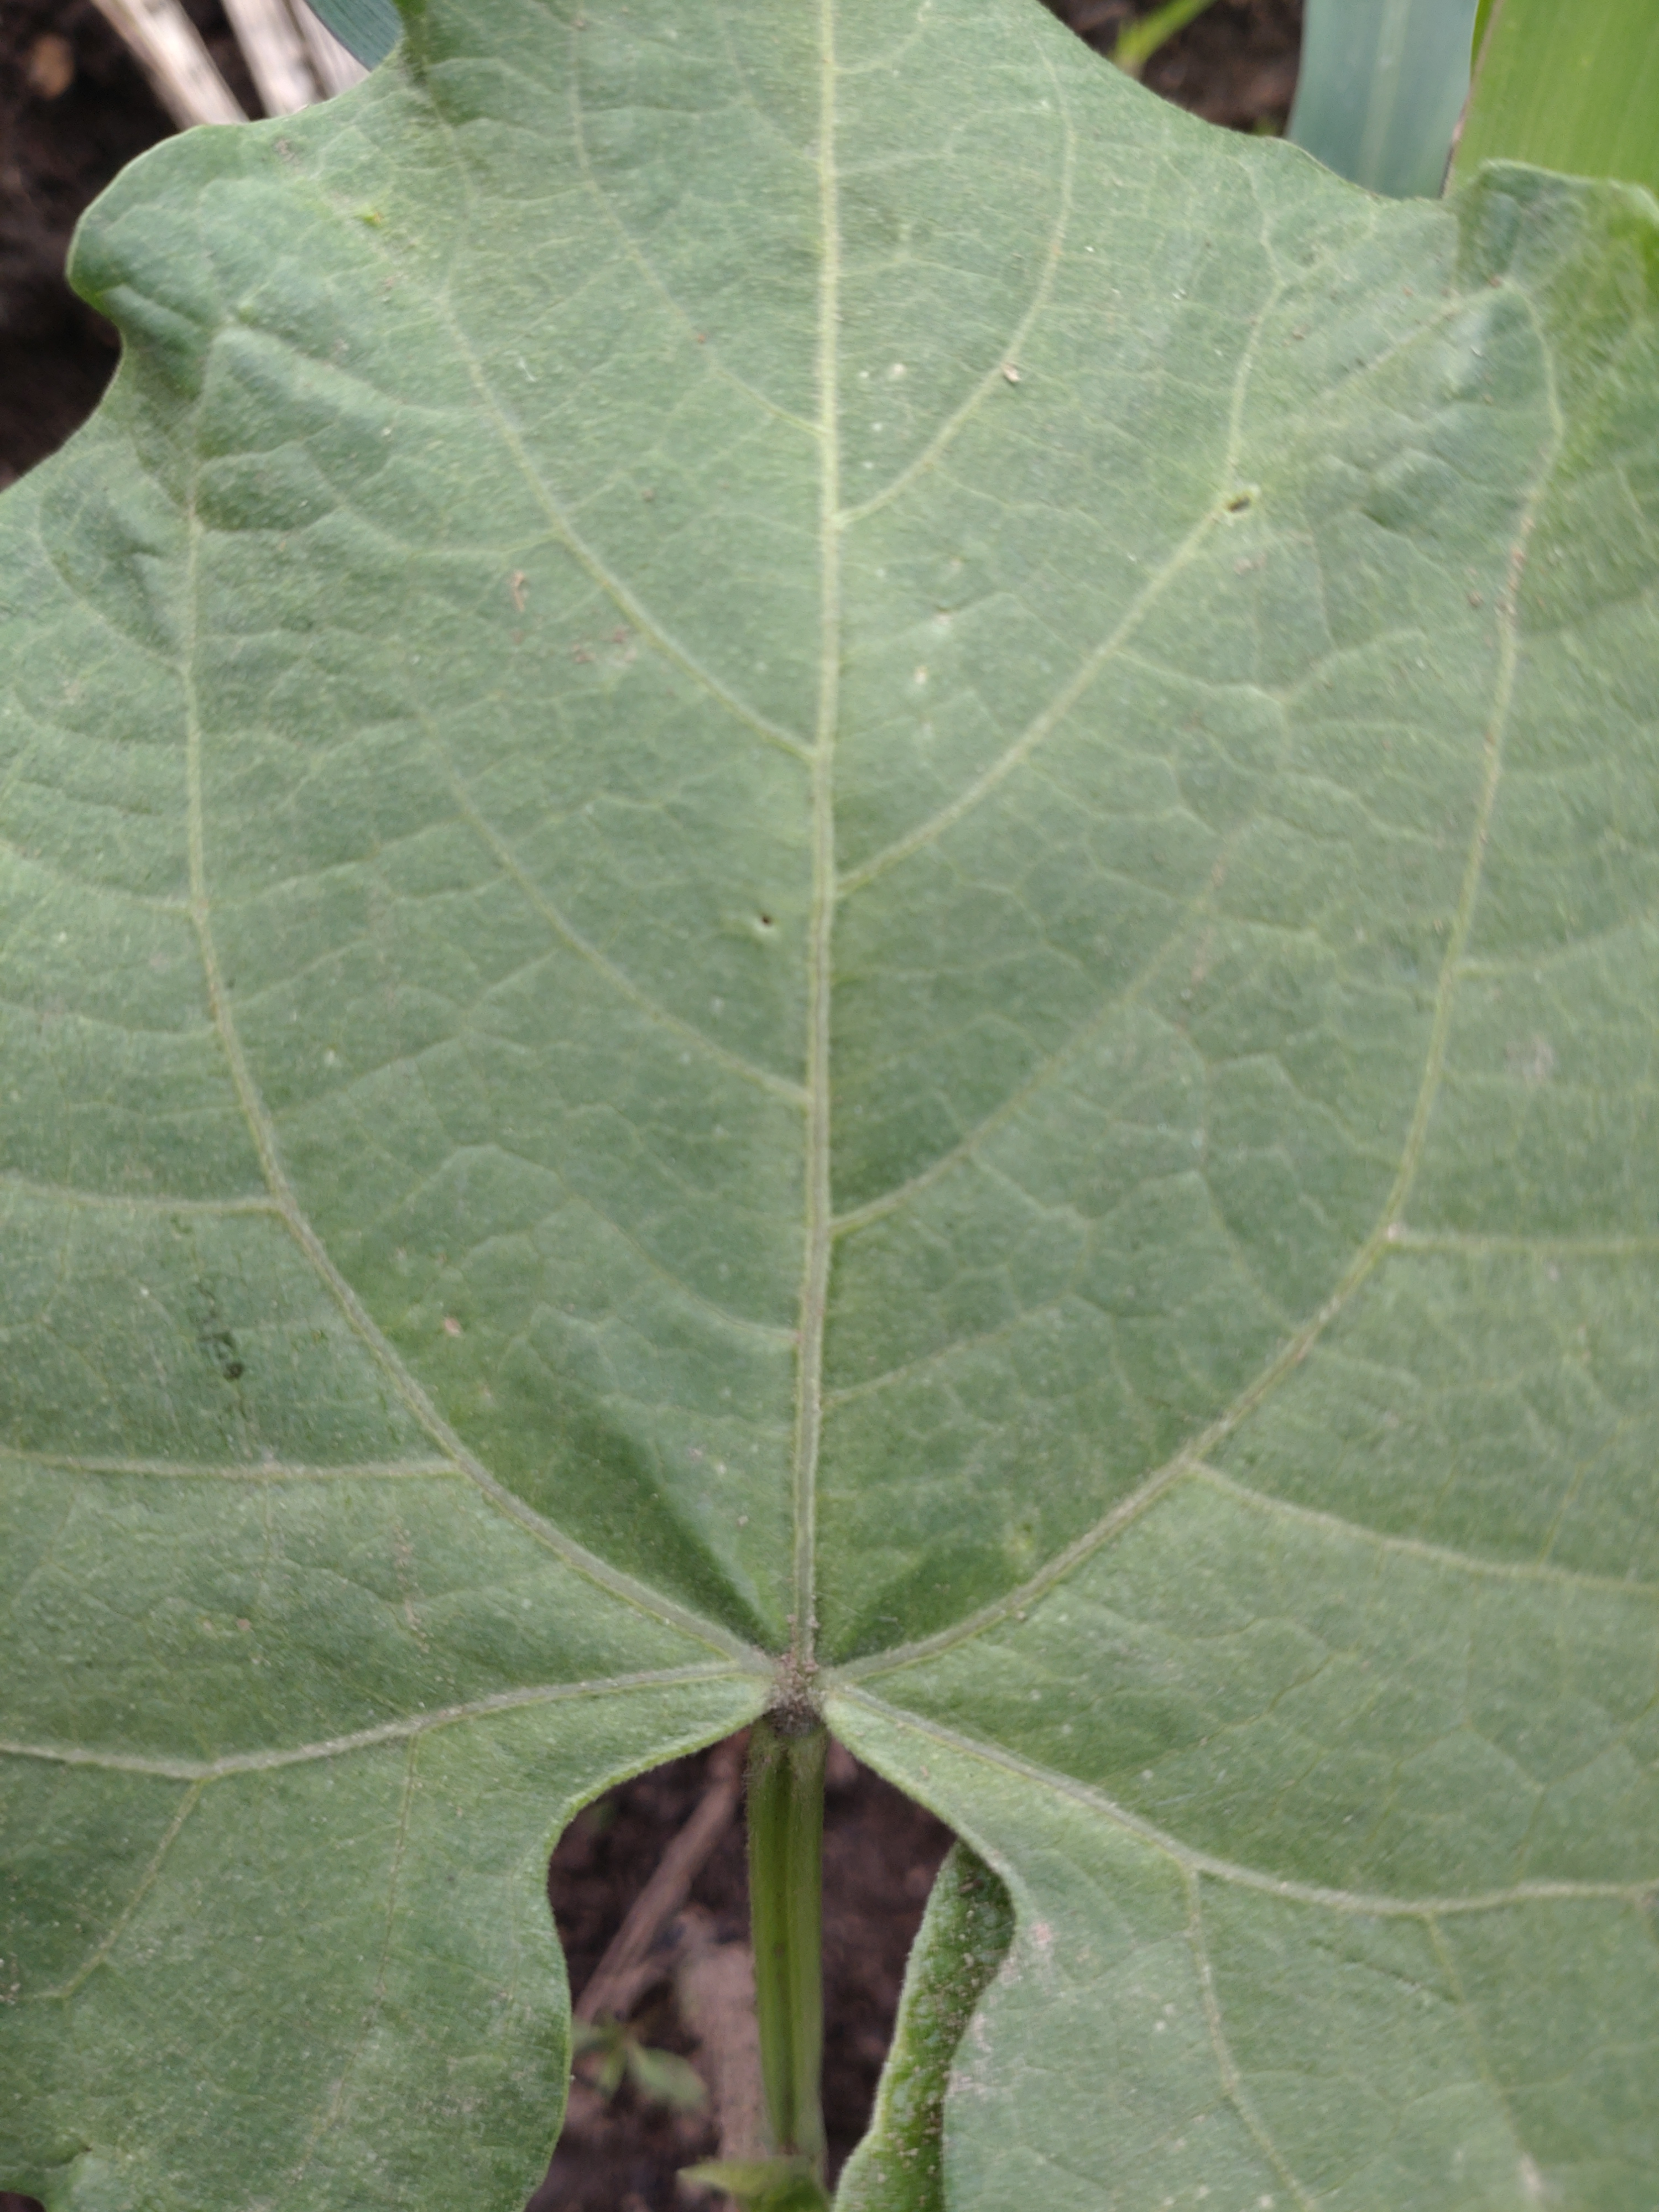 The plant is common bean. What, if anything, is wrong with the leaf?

healthy
